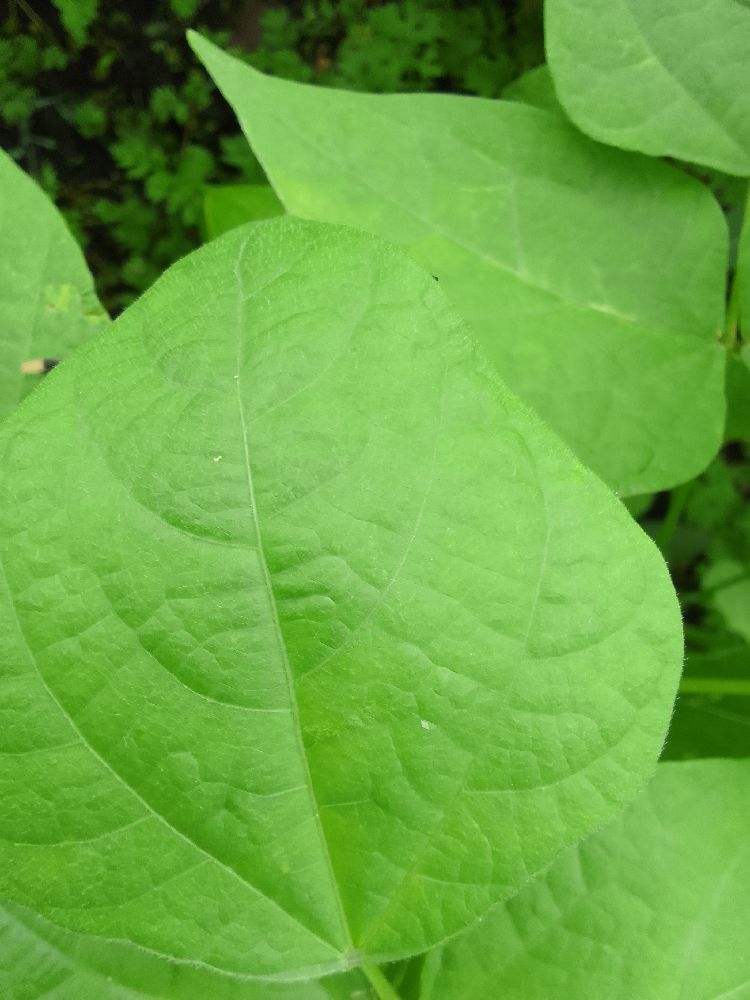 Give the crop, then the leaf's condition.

common bean, healthy
